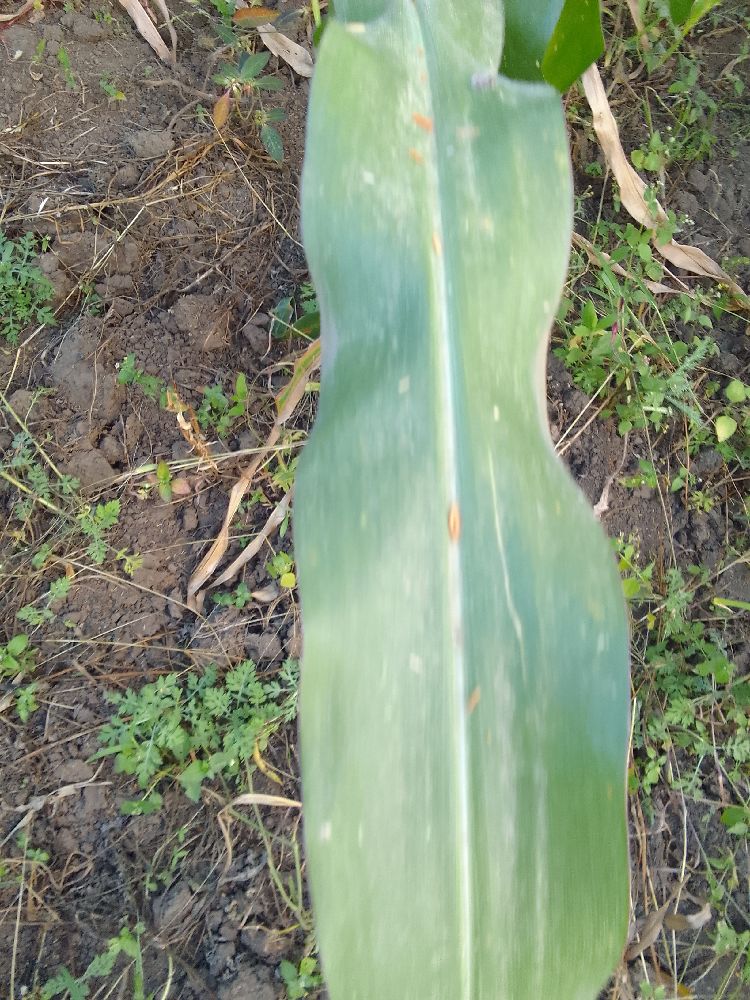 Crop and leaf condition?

maize, healthy
